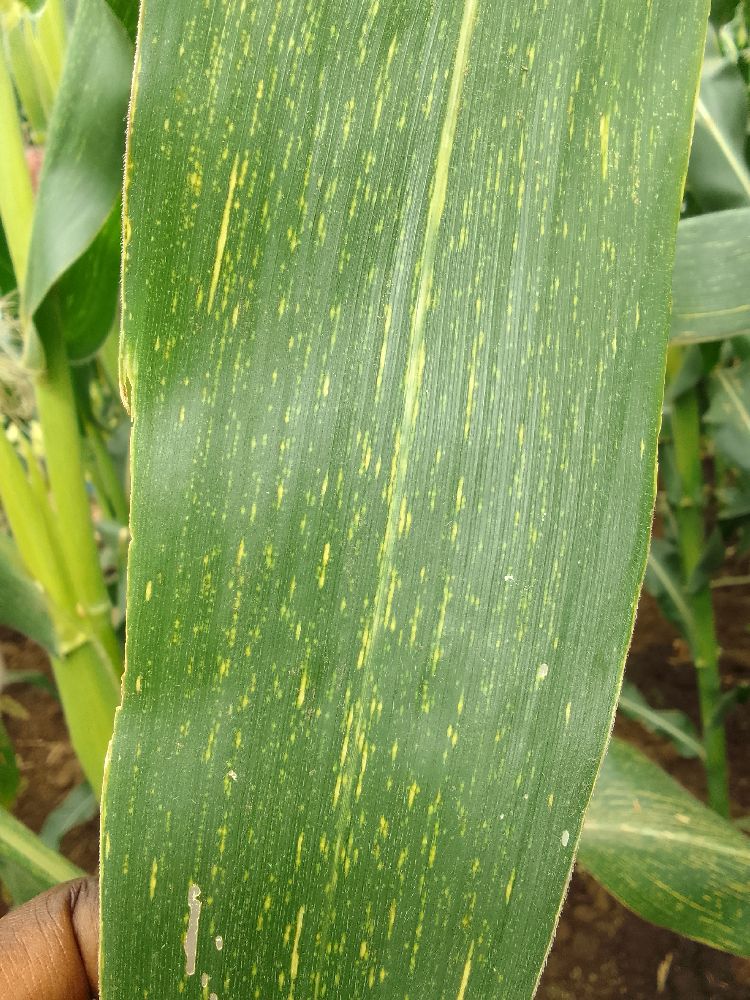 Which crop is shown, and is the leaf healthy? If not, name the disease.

maize, maize streak virus
